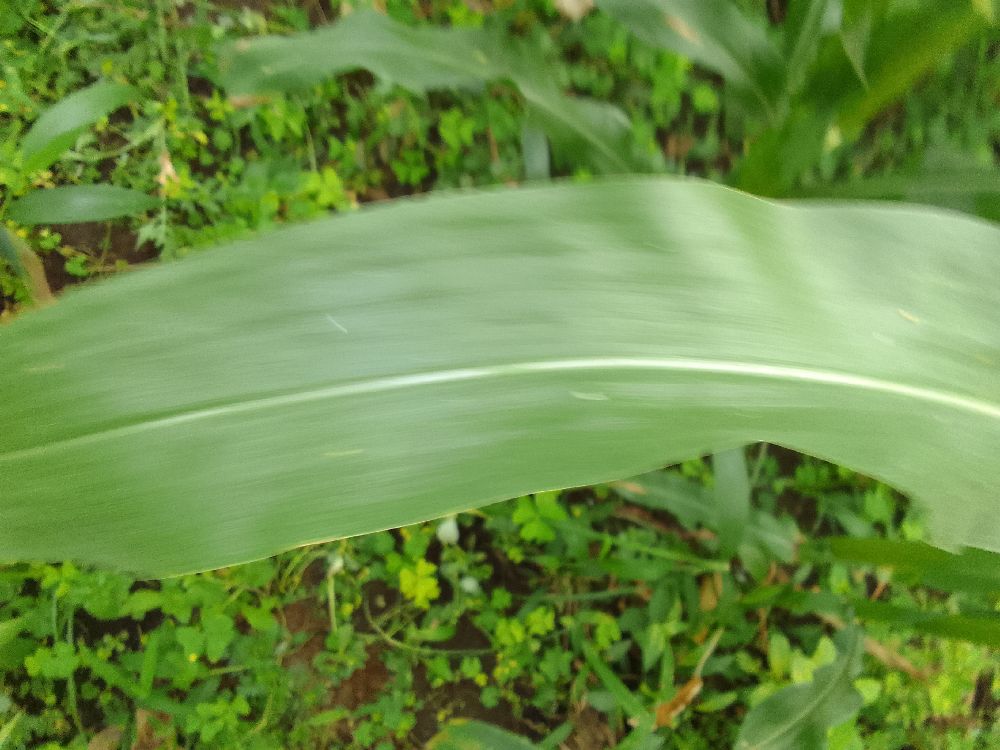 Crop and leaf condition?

maize, healthy
